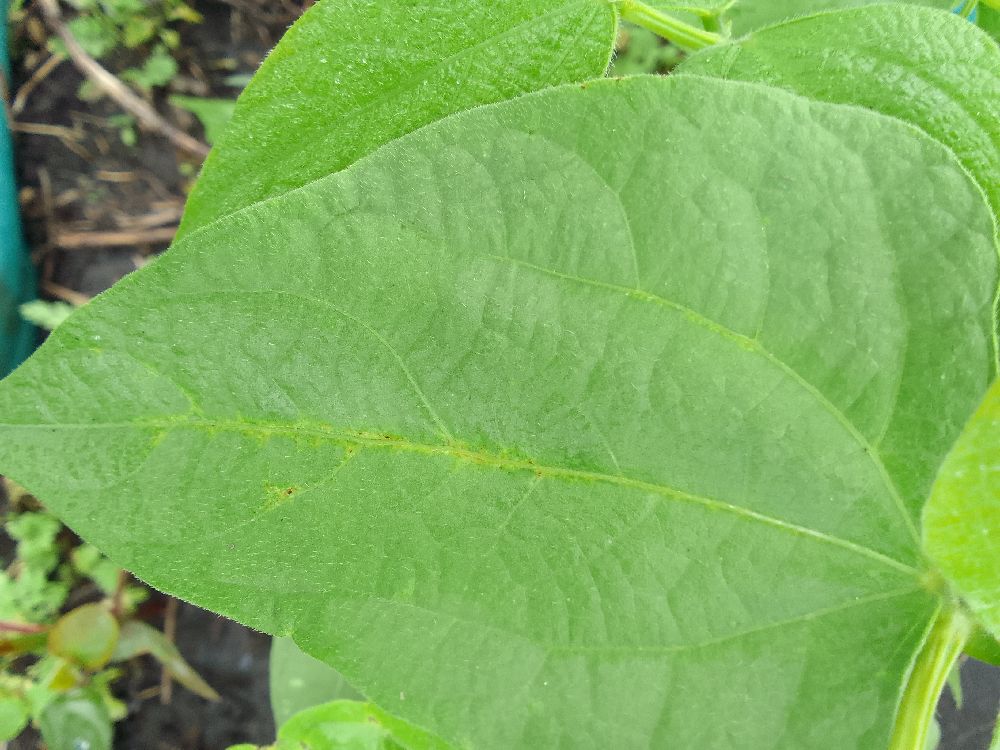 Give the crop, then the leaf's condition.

common bean, healthy
